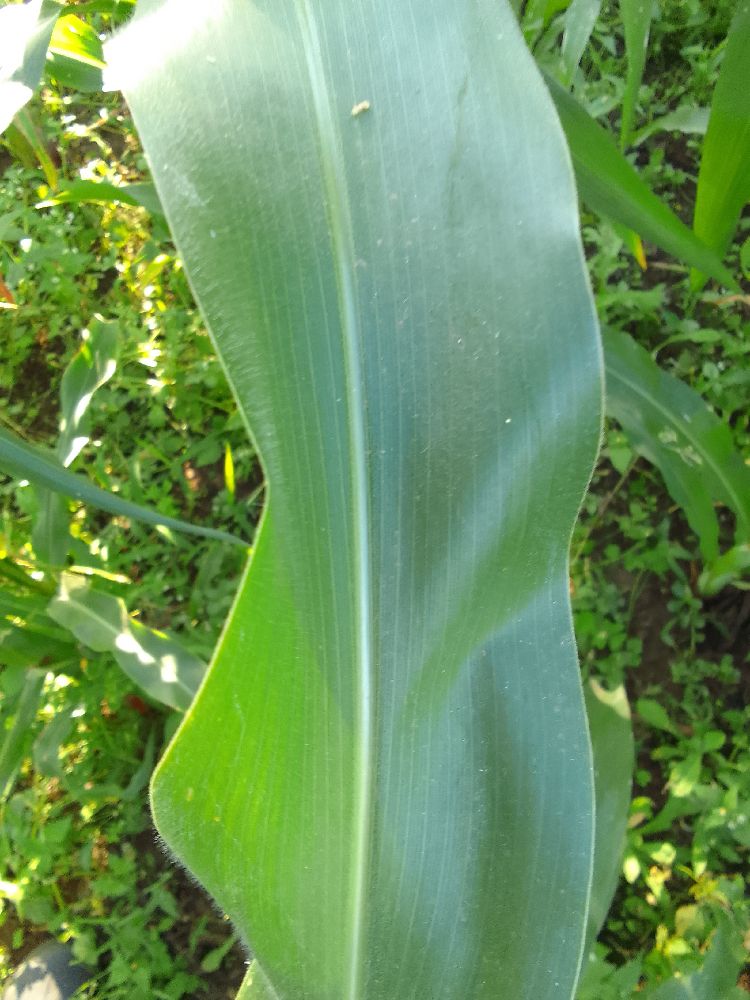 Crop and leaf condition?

maize, healthy
